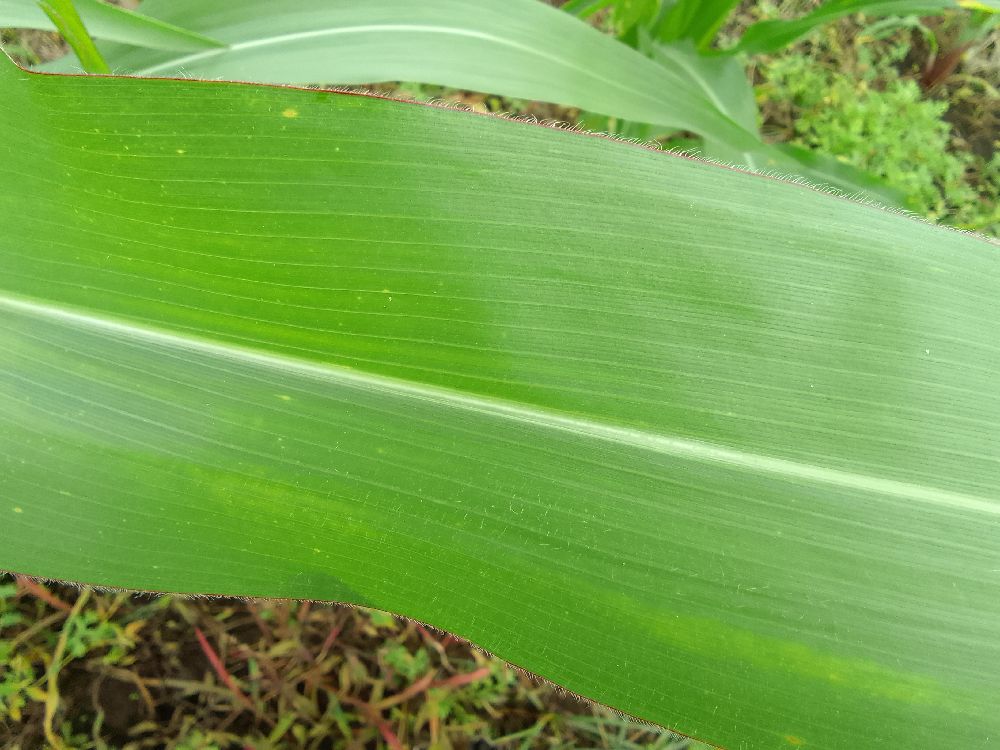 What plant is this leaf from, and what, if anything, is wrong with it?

maize, healthy
